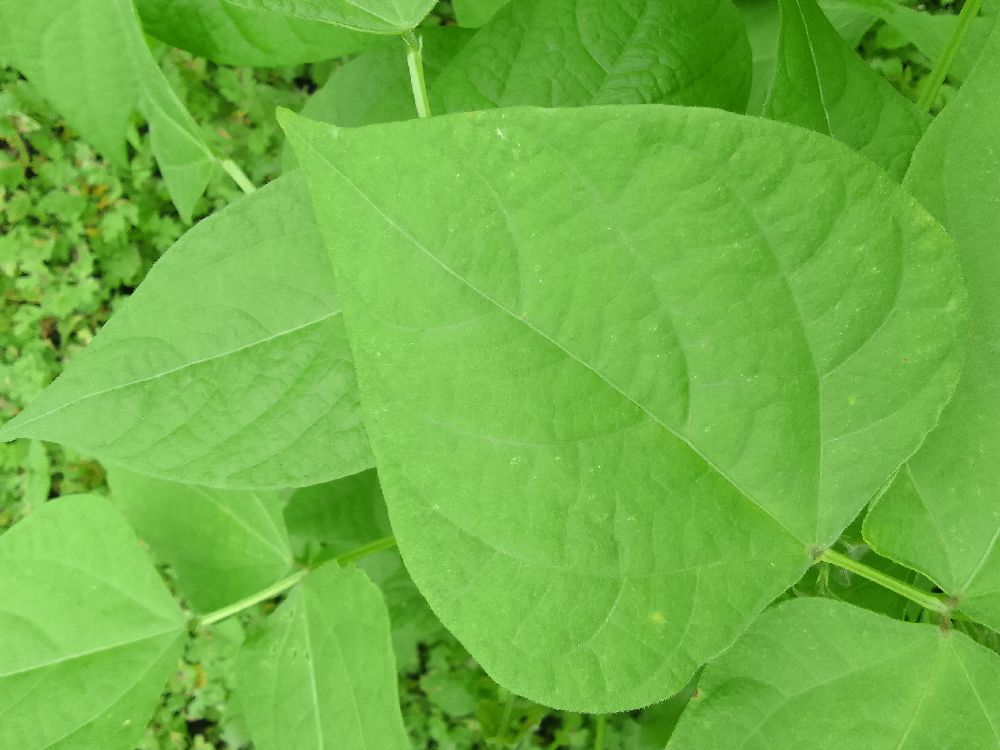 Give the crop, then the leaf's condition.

common bean, healthy
